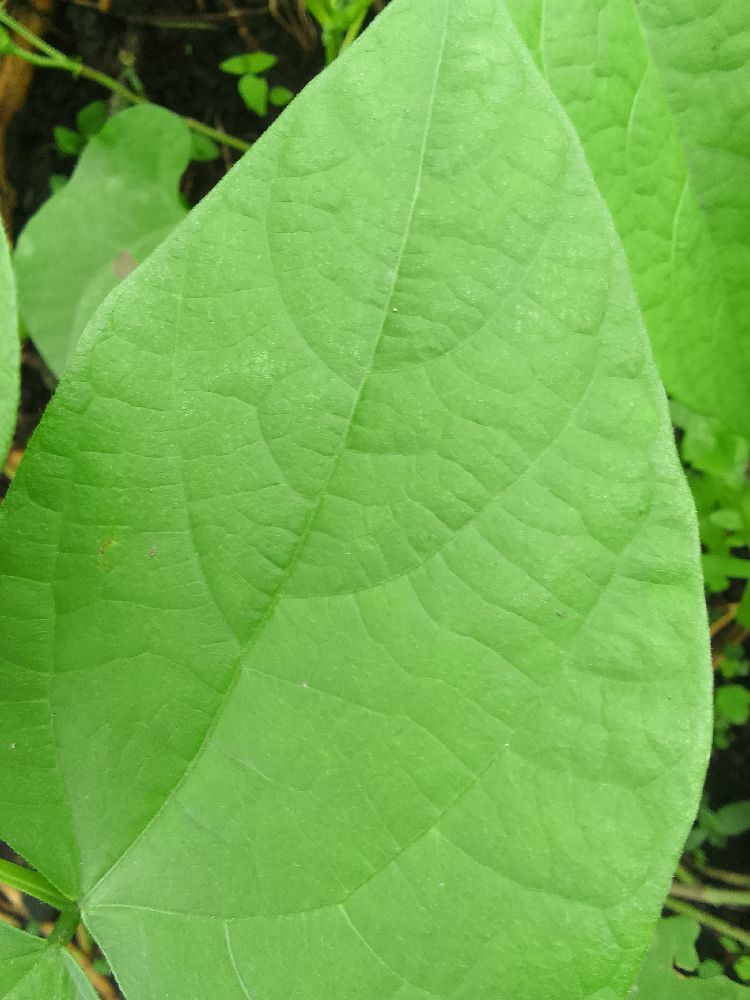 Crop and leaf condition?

common bean, healthy
